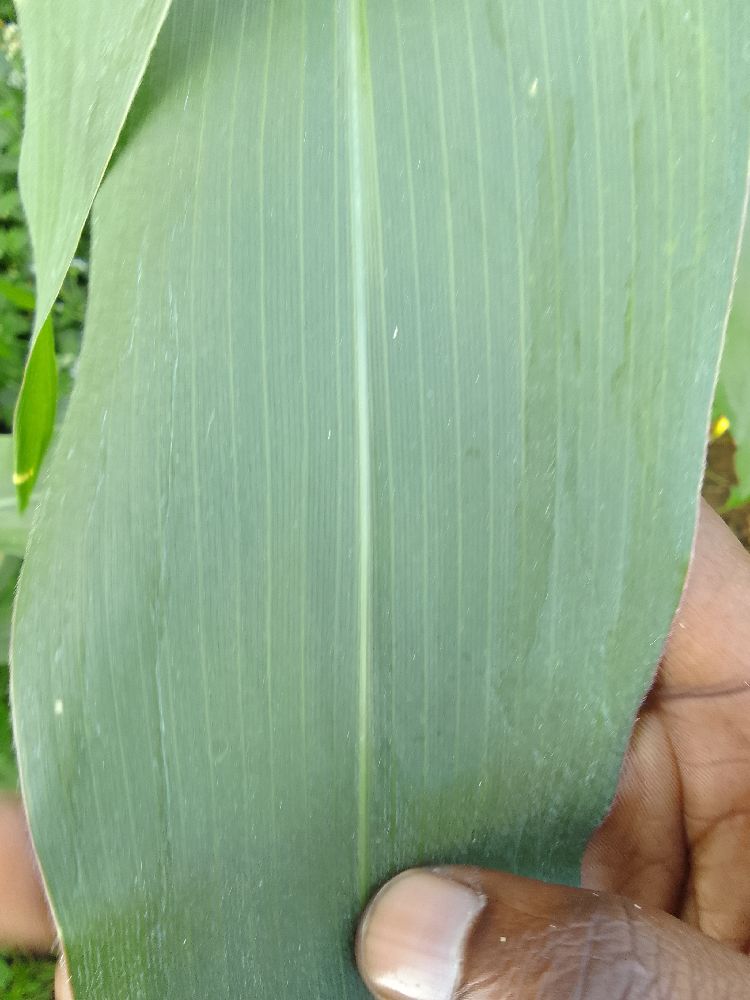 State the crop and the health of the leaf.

maize, healthy
